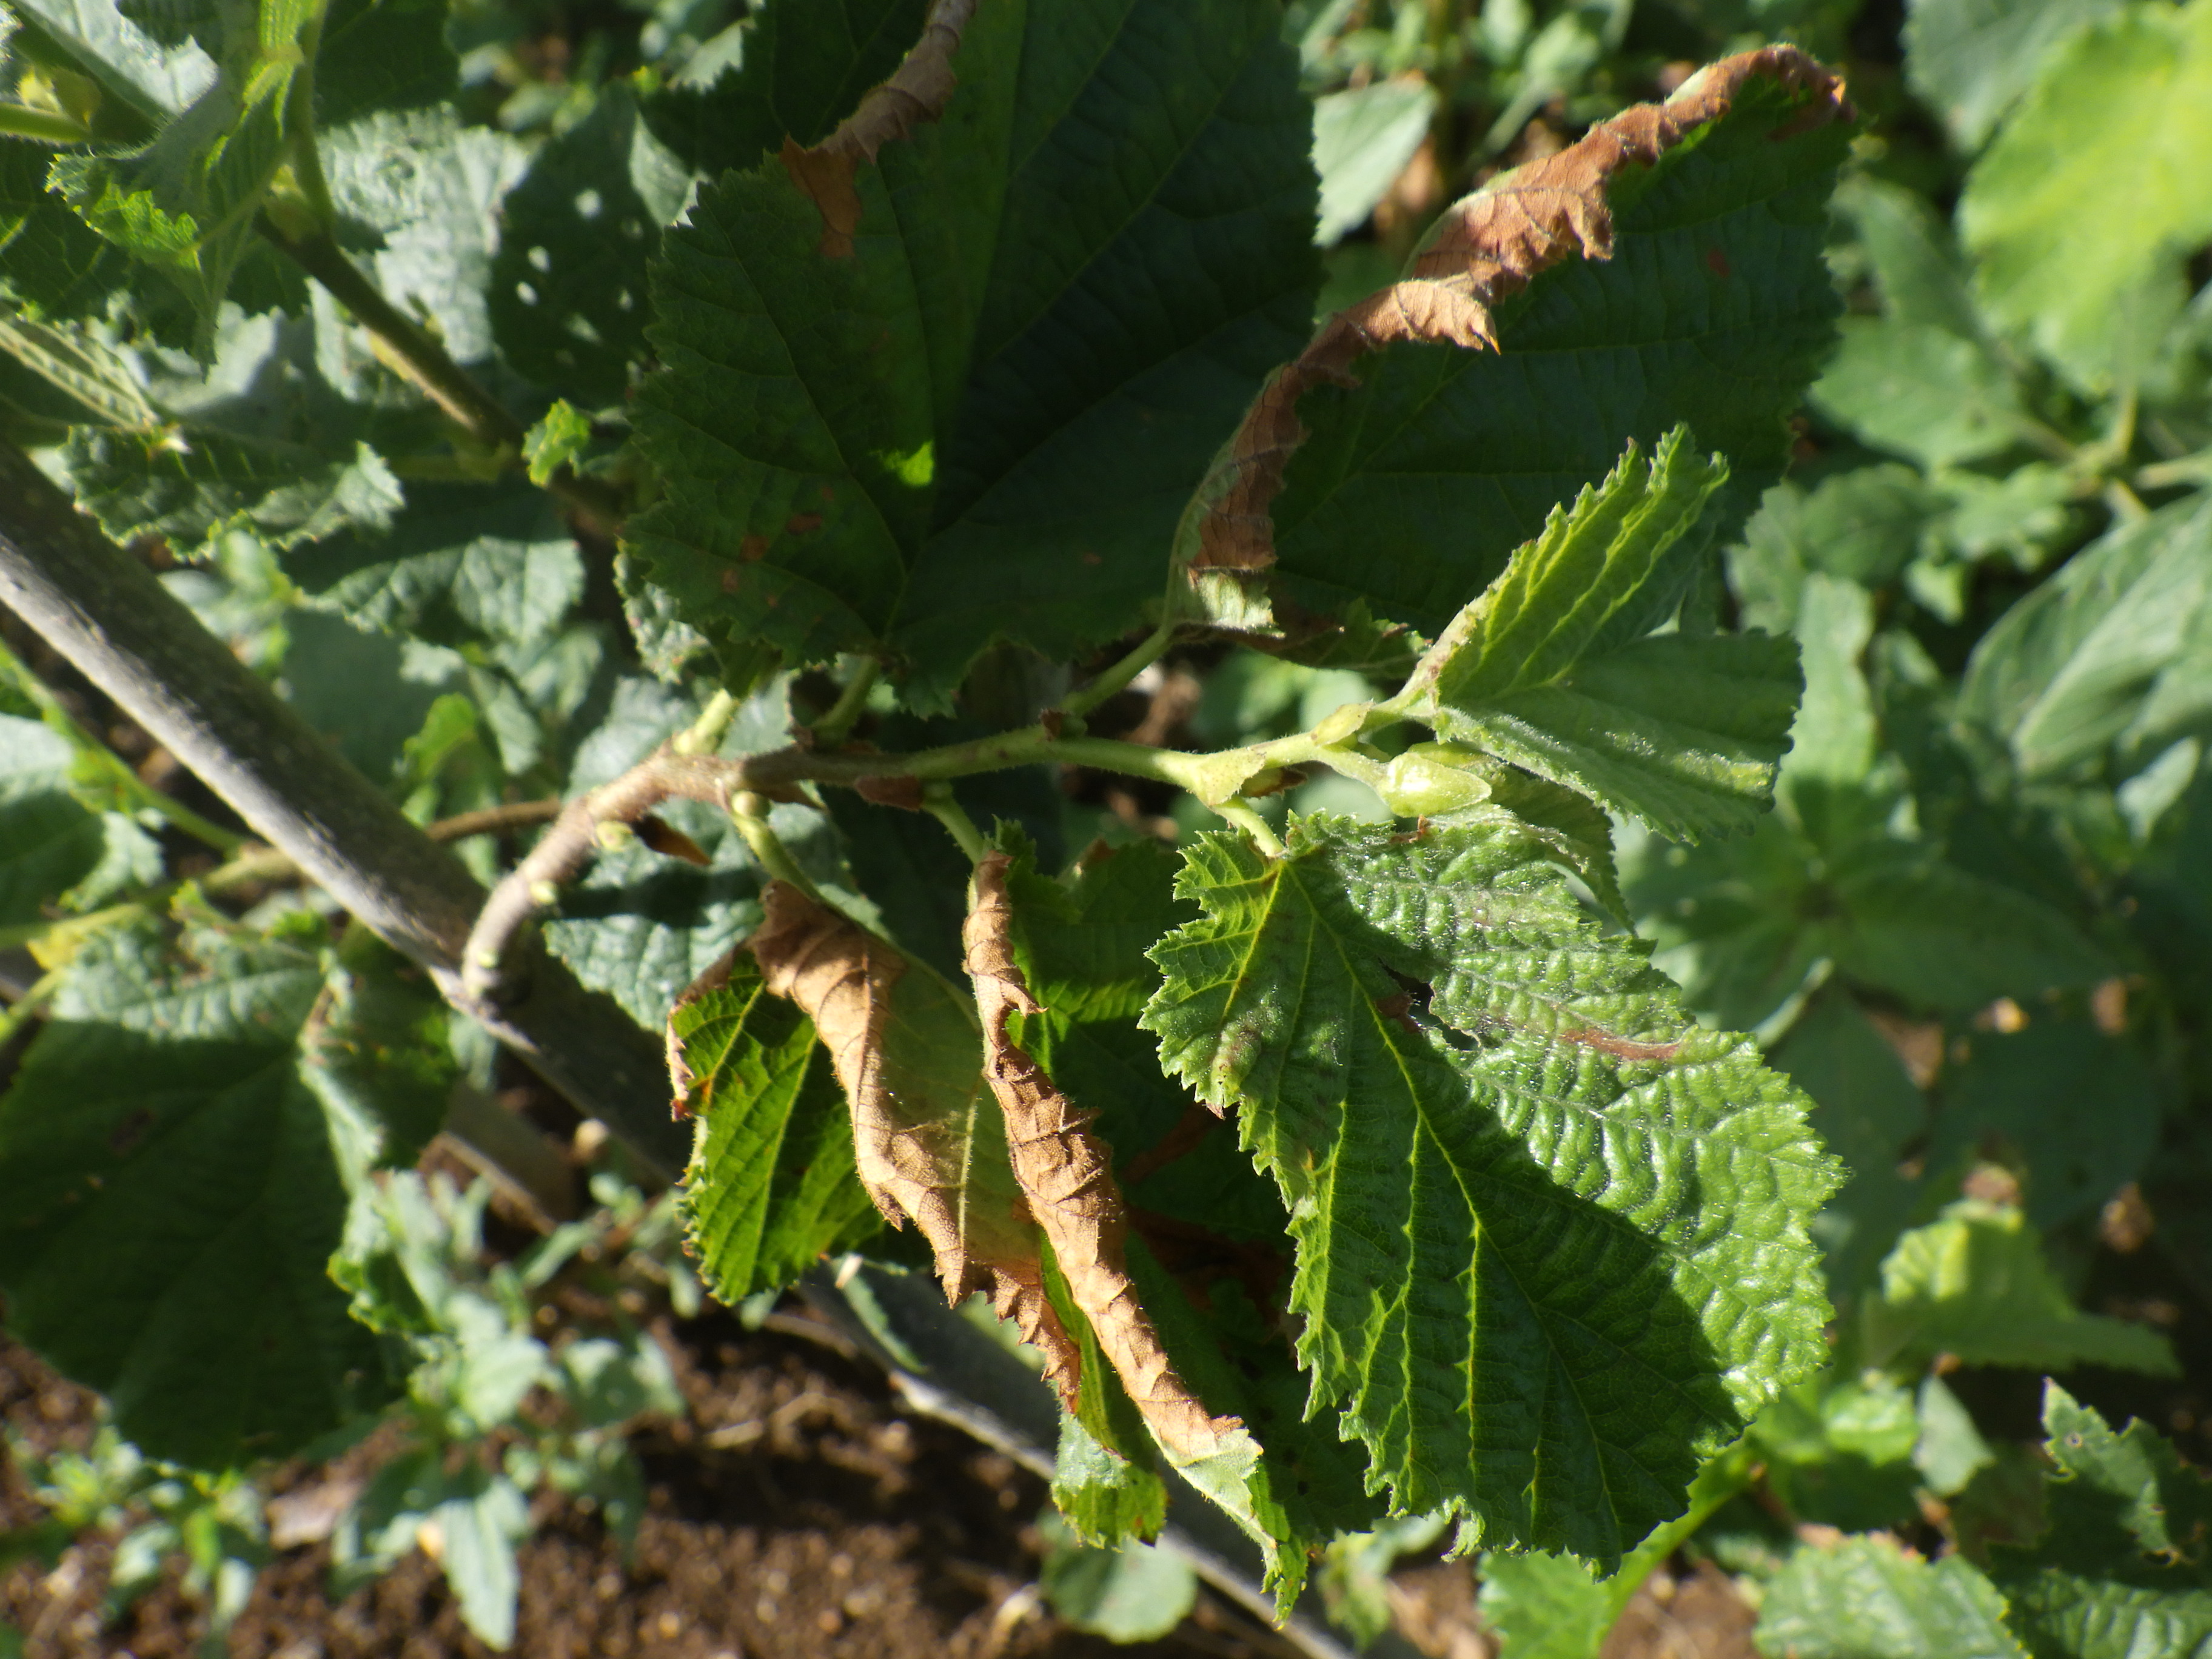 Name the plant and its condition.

hazel, phytophagous, sunburn
